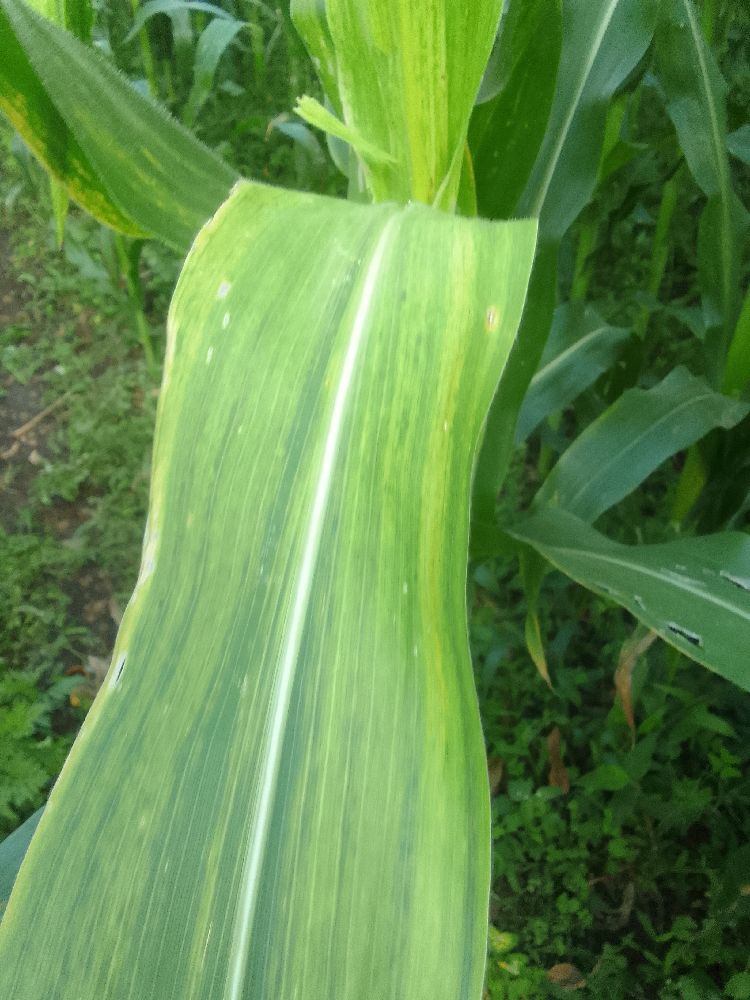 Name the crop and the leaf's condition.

maize, maize lethal necrosis
